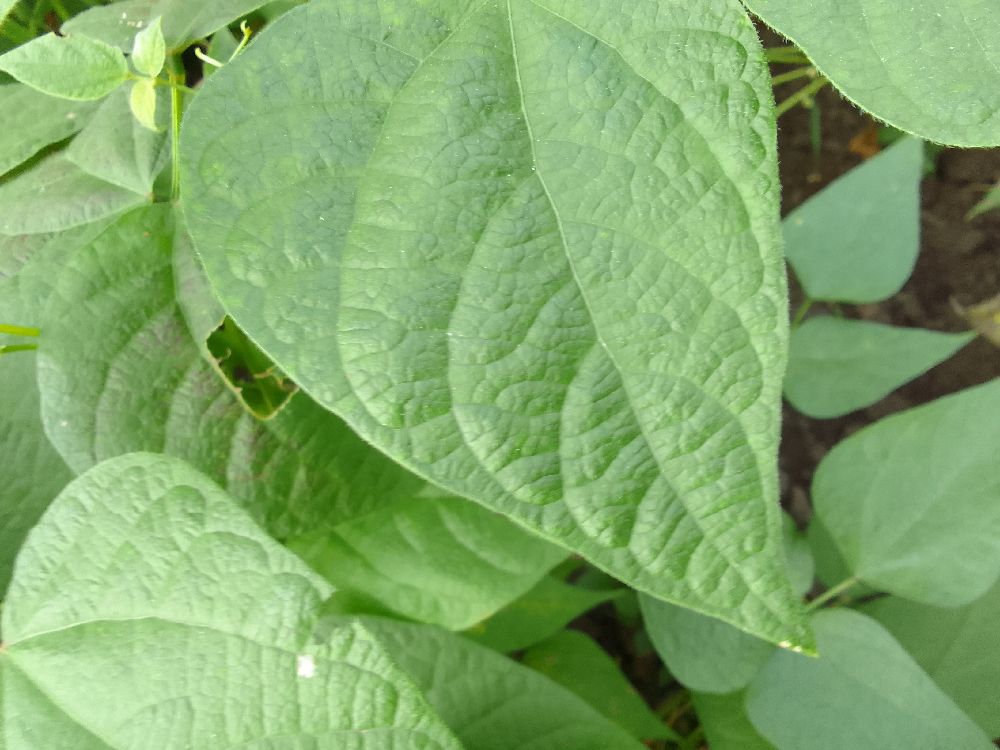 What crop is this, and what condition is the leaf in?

common bean, healthy
